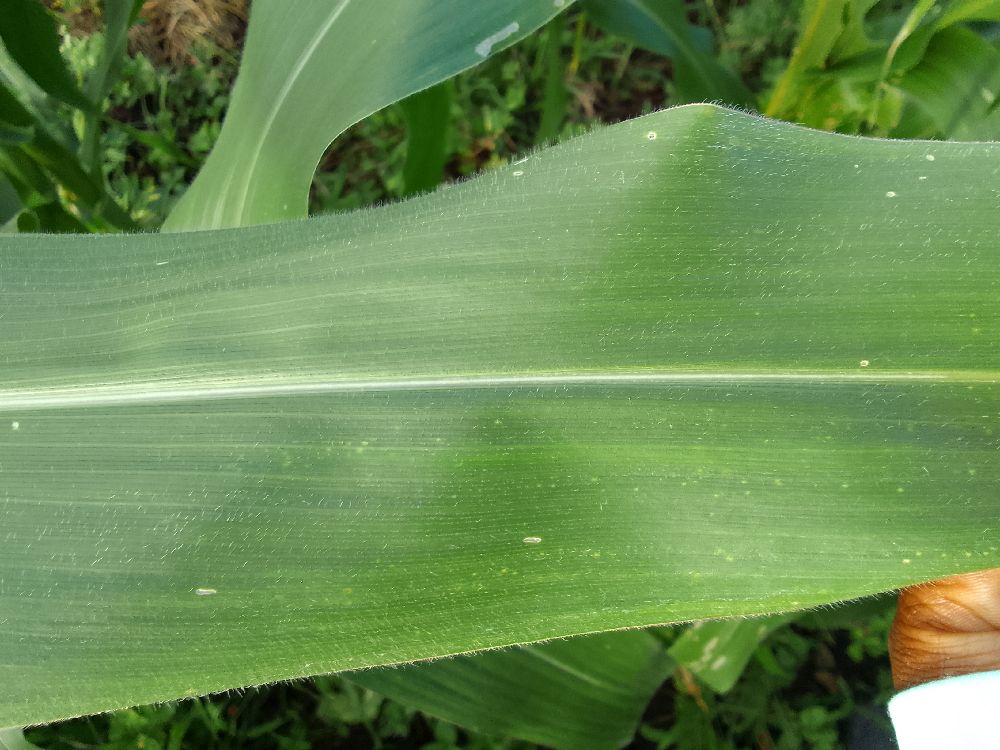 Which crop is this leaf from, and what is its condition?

maize, healthy
